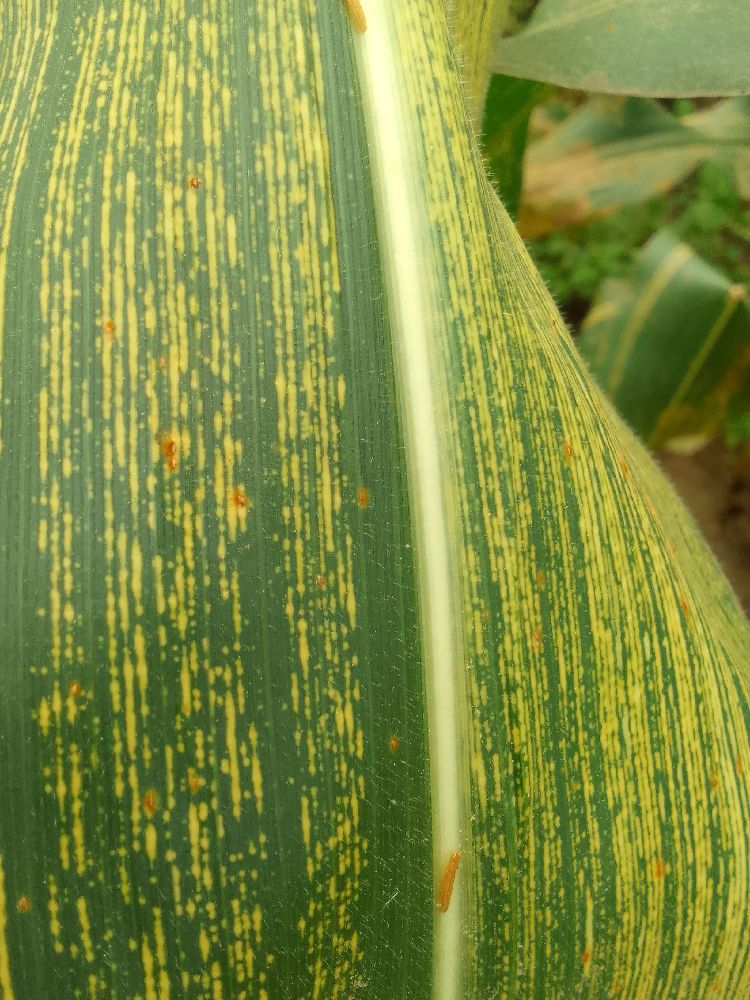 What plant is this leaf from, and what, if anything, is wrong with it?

maize, maize streak virus
